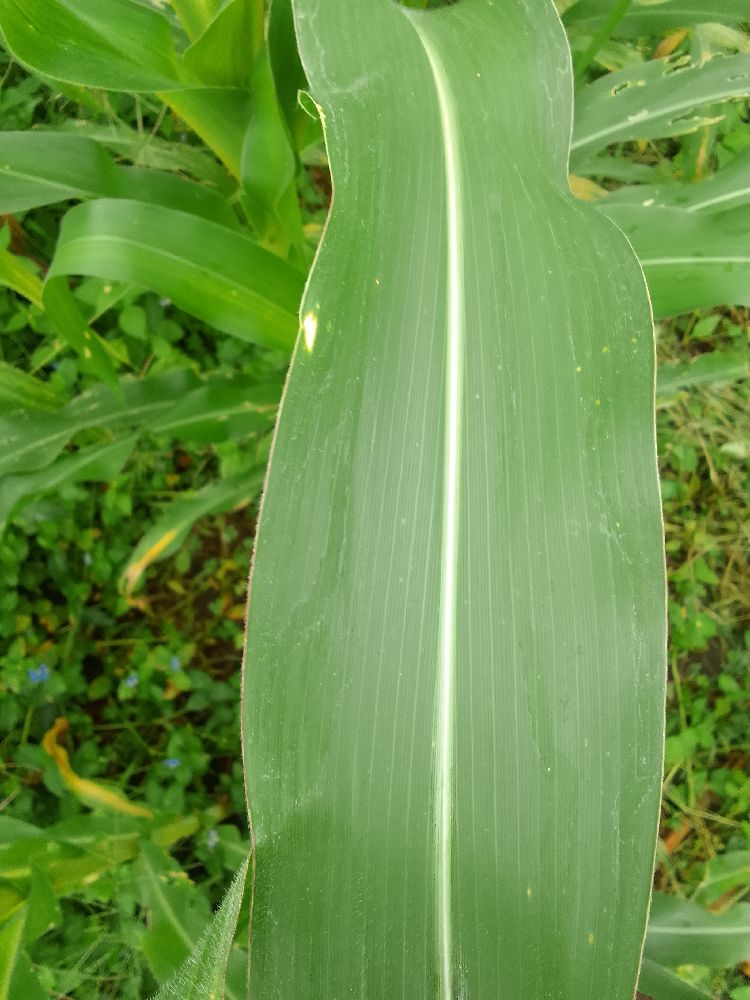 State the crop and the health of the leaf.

maize, healthy
